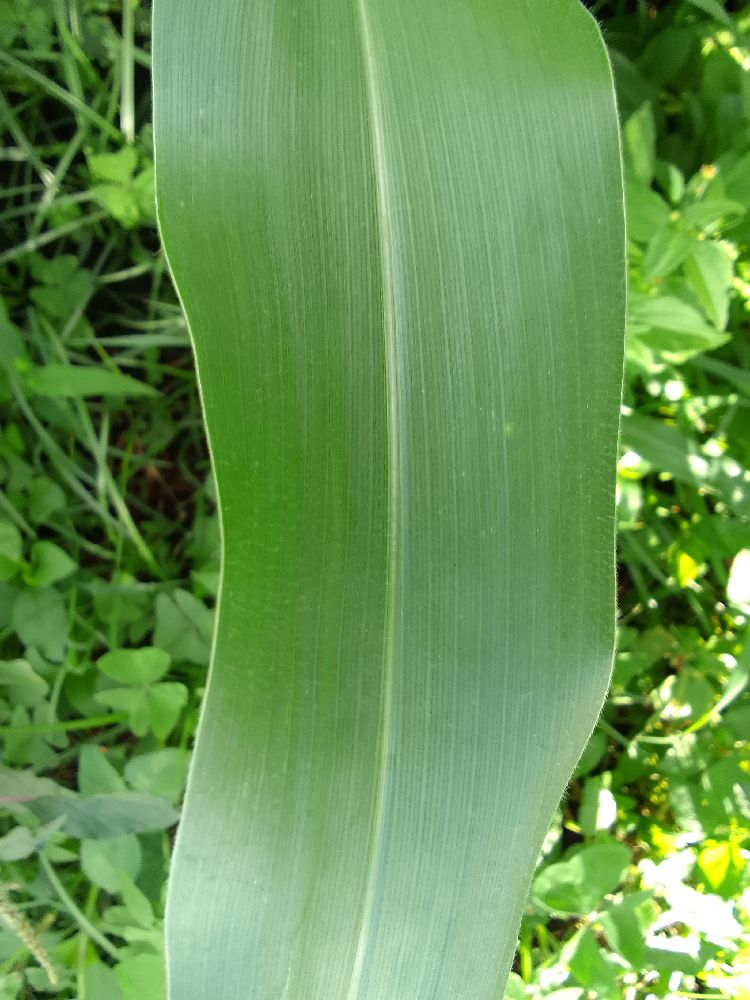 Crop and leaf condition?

maize, healthy
